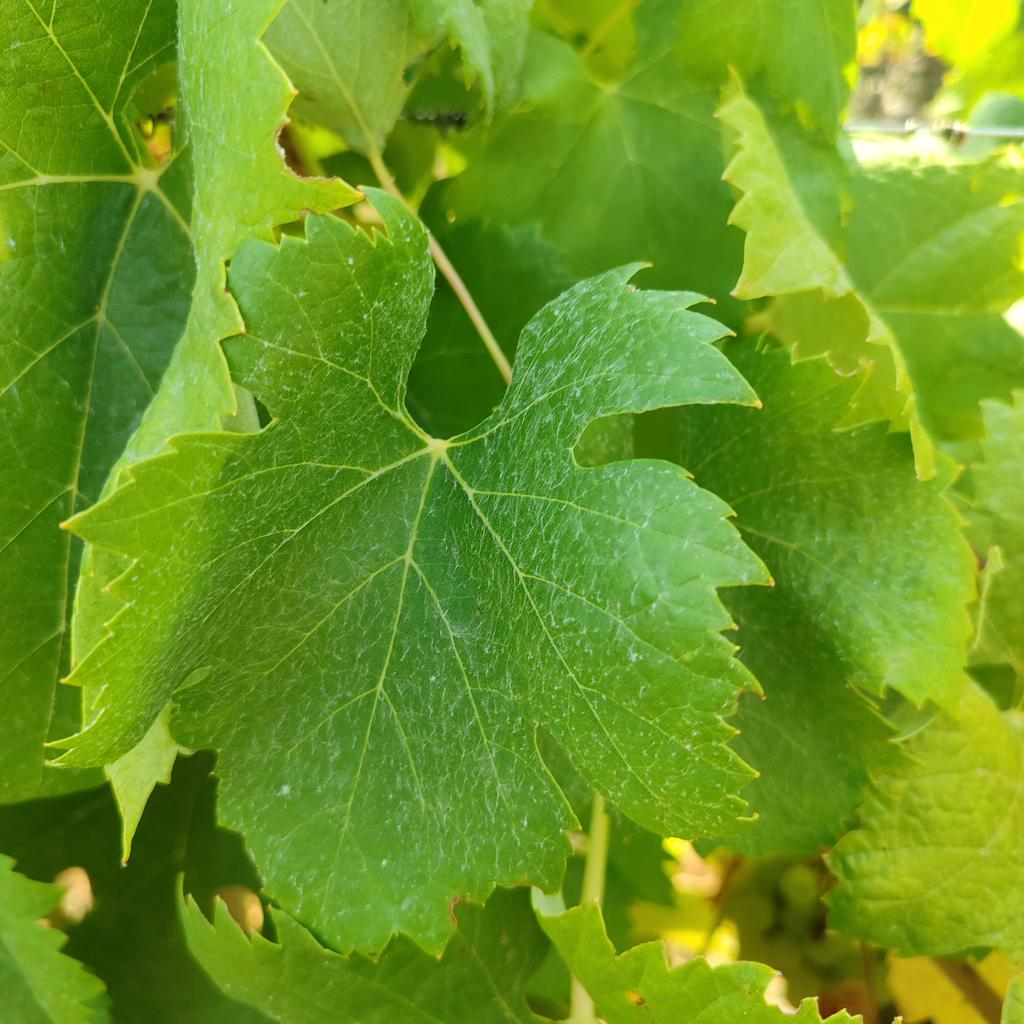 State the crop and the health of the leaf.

grapevine, healthy
